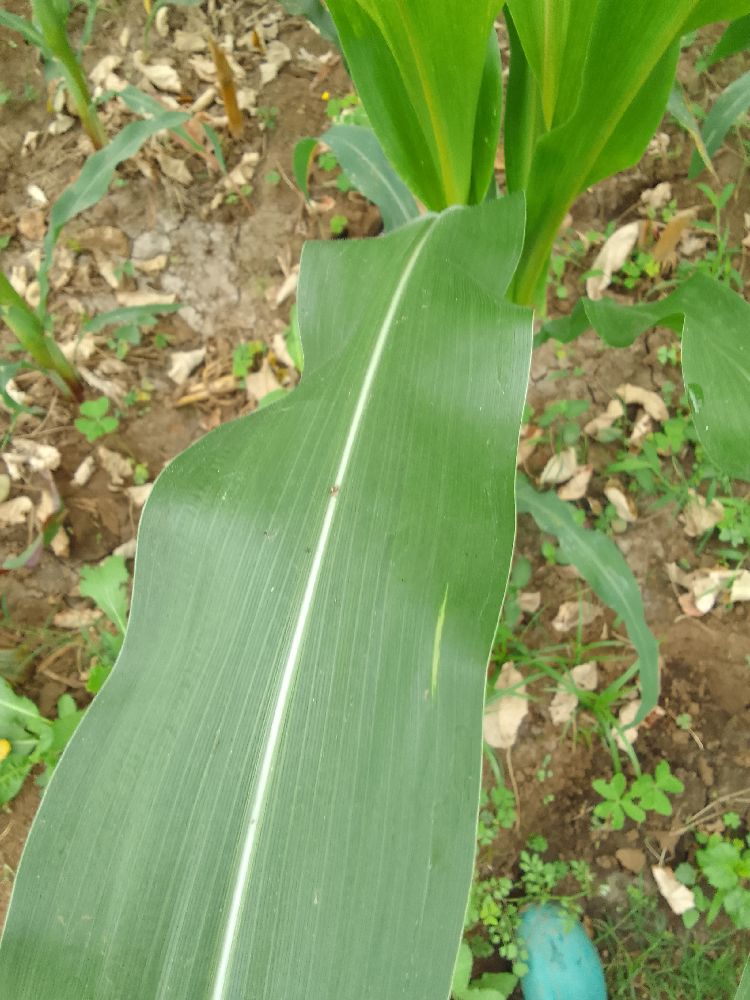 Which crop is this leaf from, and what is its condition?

maize, healthy
